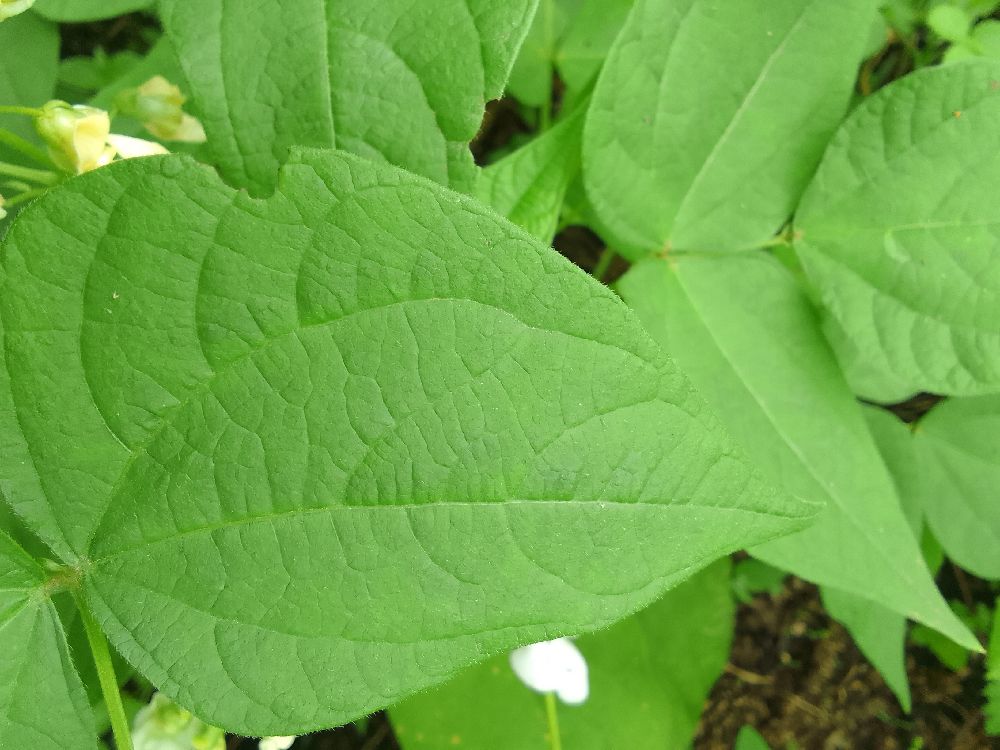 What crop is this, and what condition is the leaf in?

common bean, healthy
